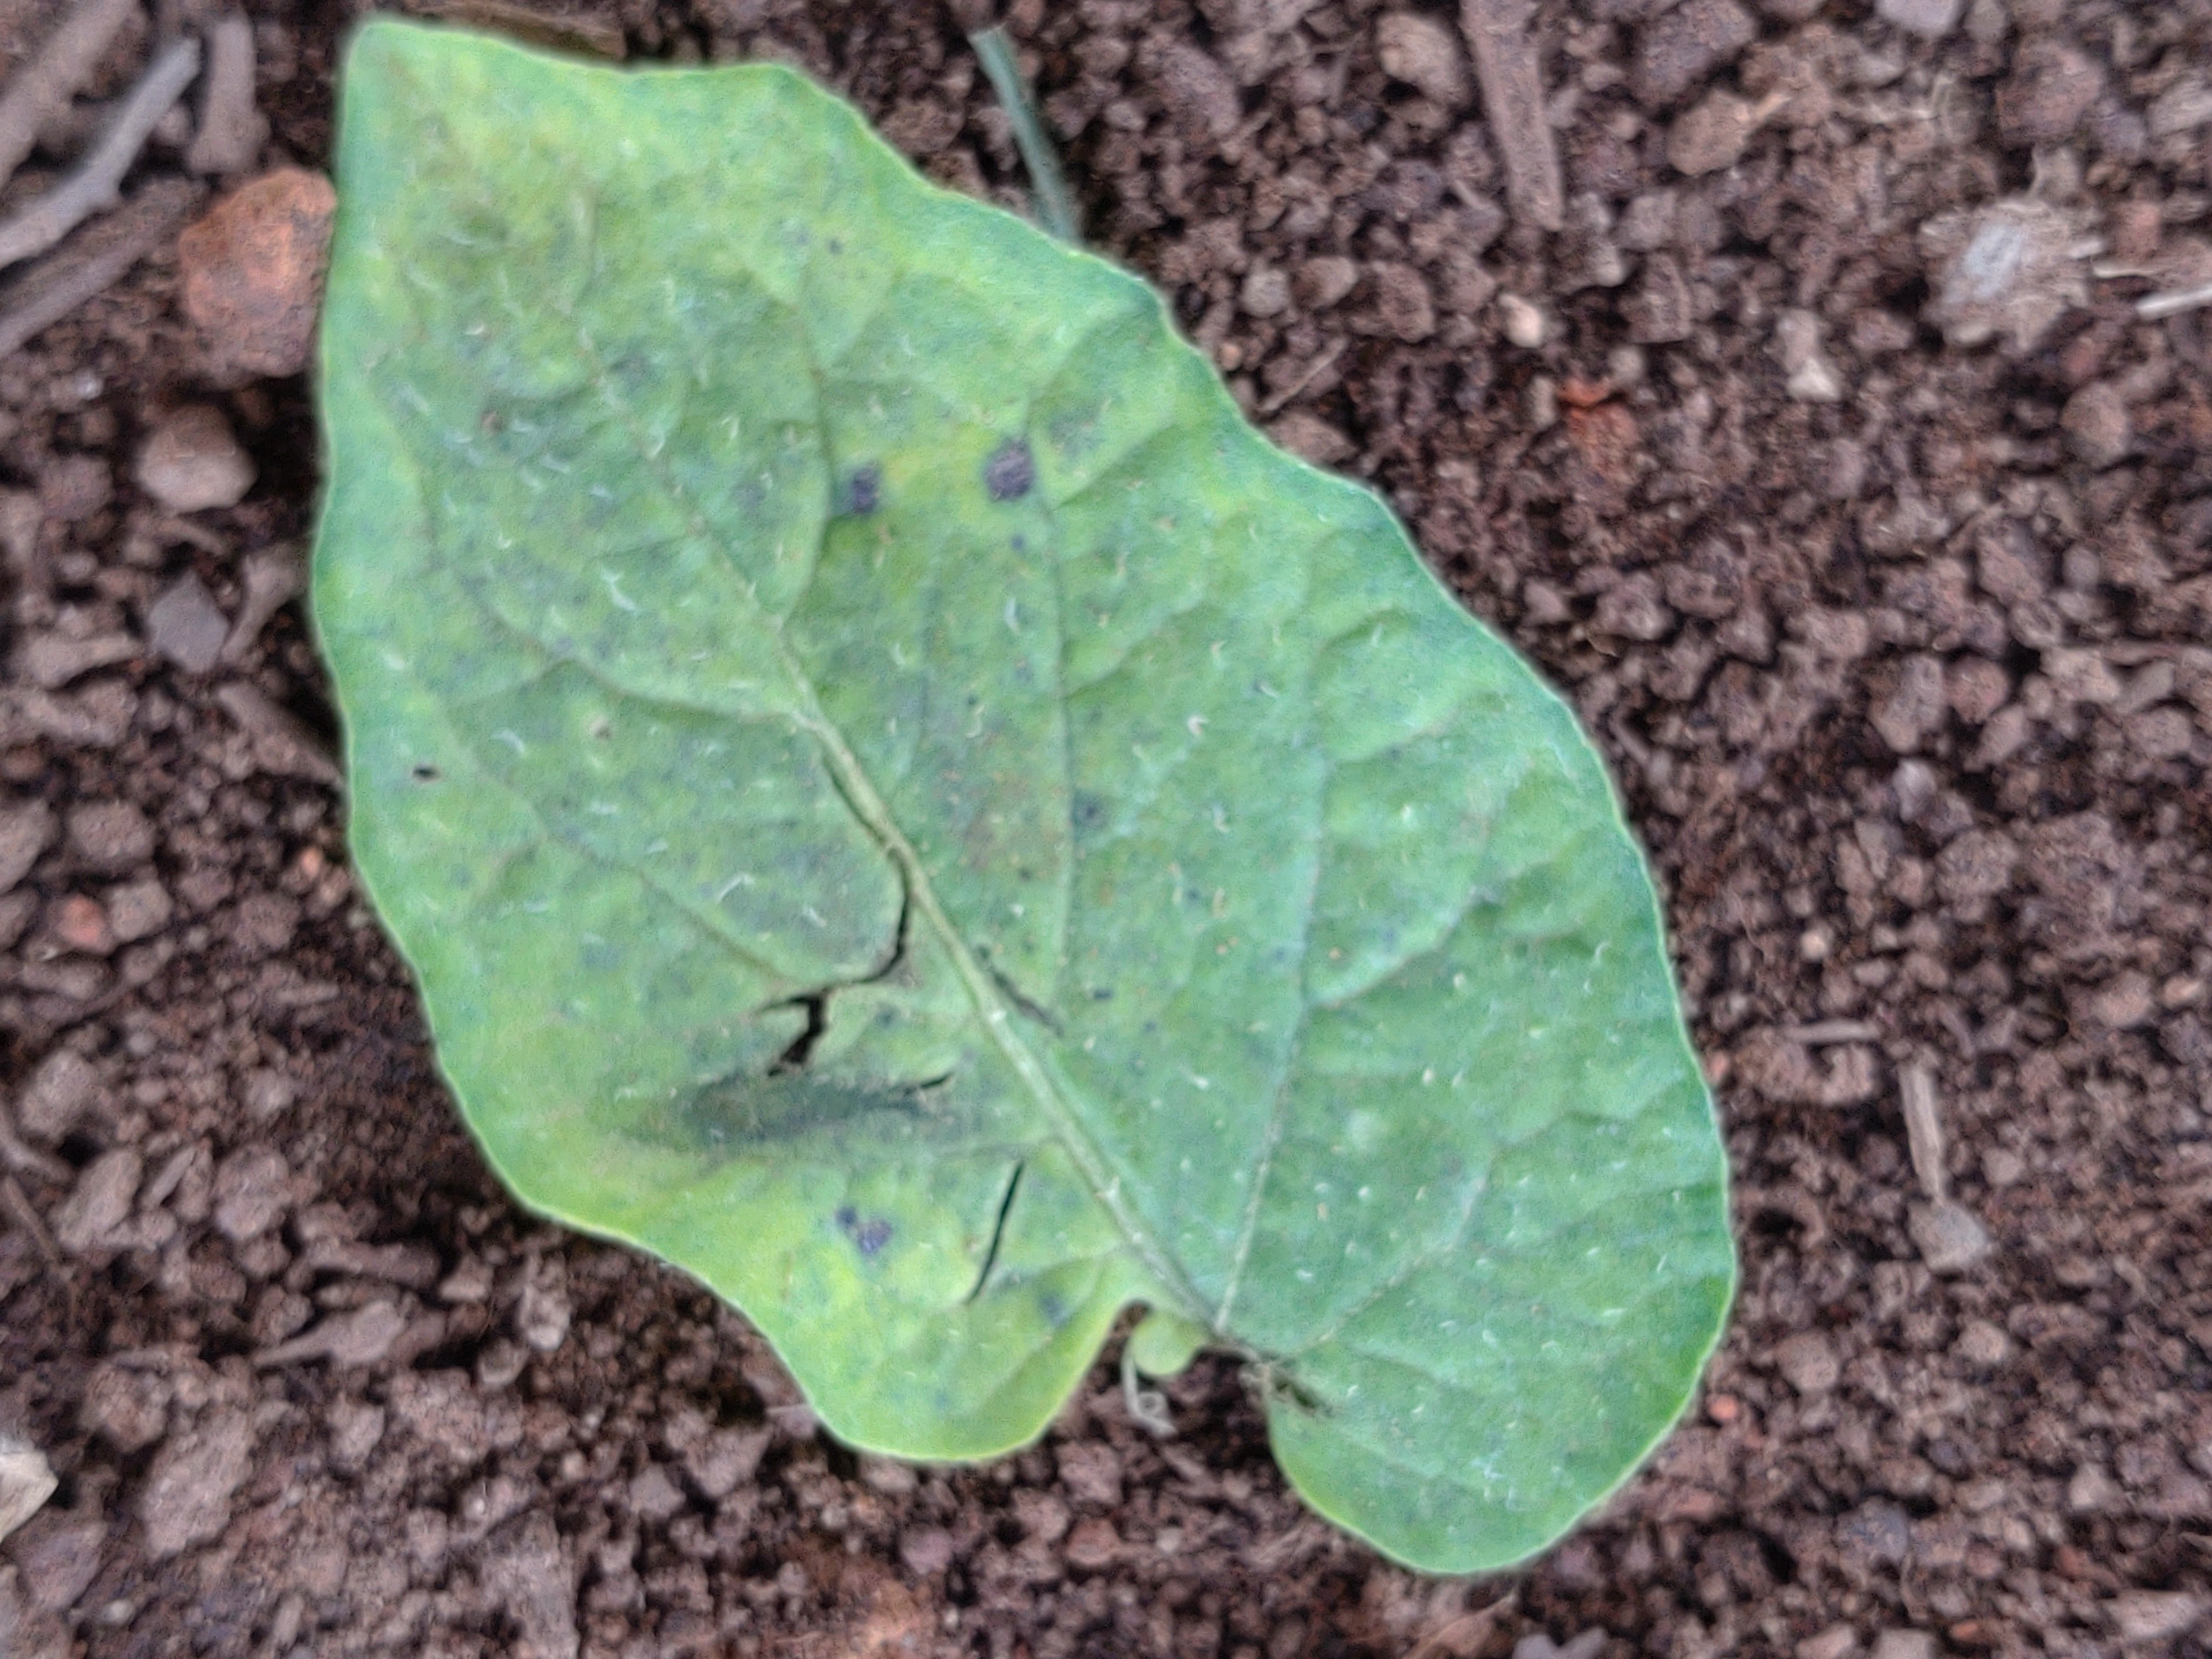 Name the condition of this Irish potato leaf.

late blight
